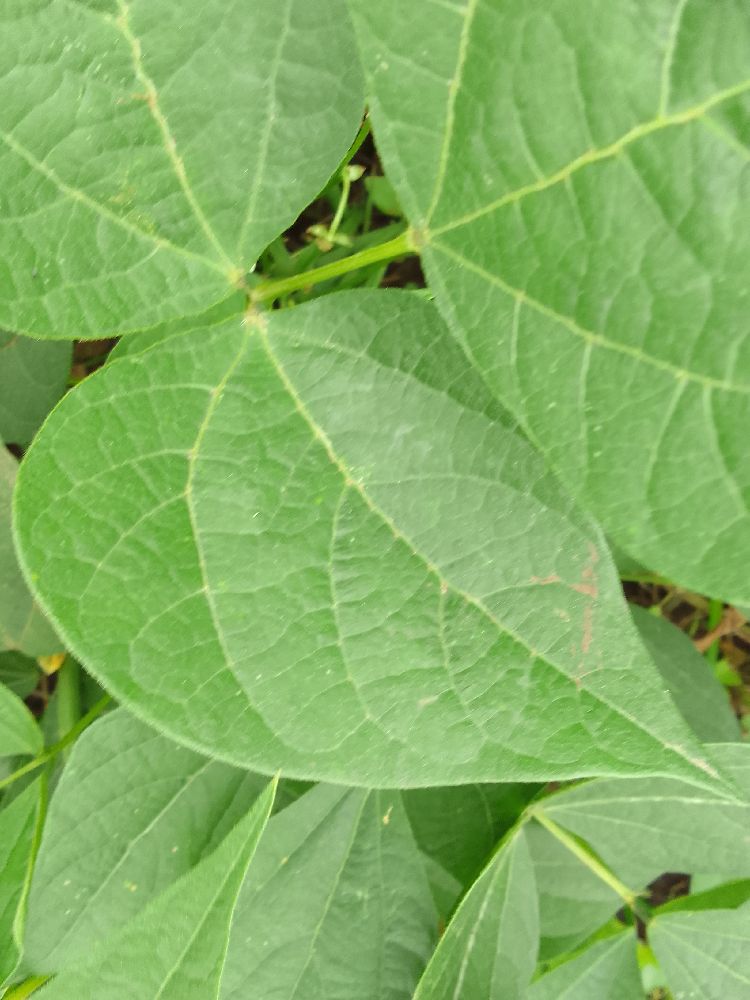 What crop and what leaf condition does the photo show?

common bean, healthy
